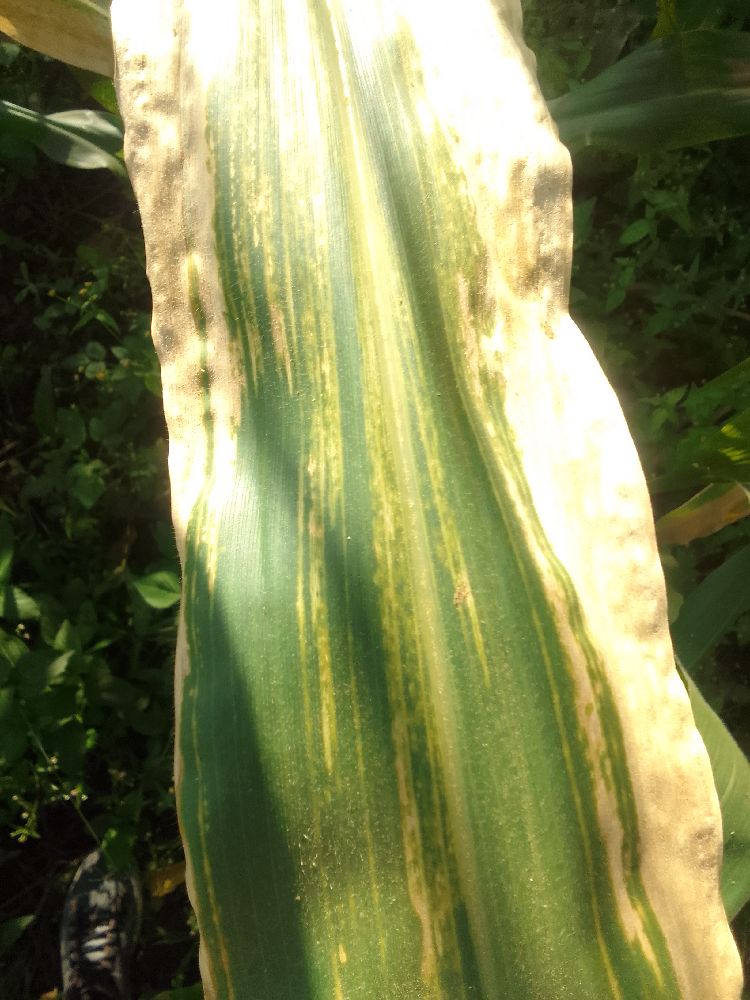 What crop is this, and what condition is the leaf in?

maize, maize lethal necrosis
